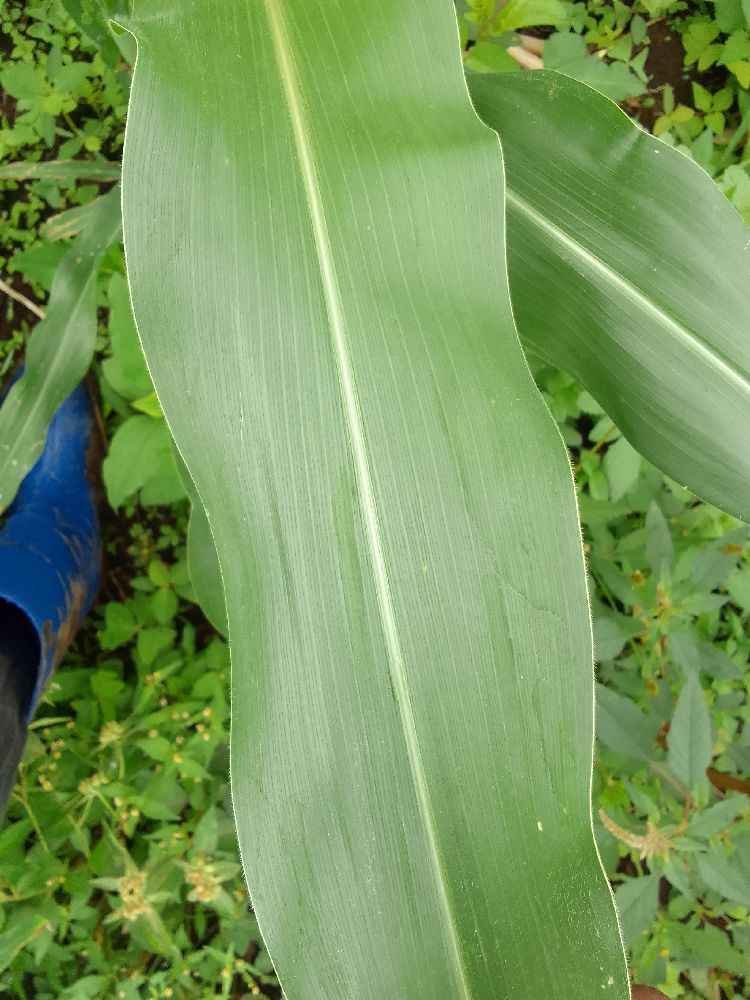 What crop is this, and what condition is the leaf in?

maize, healthy
